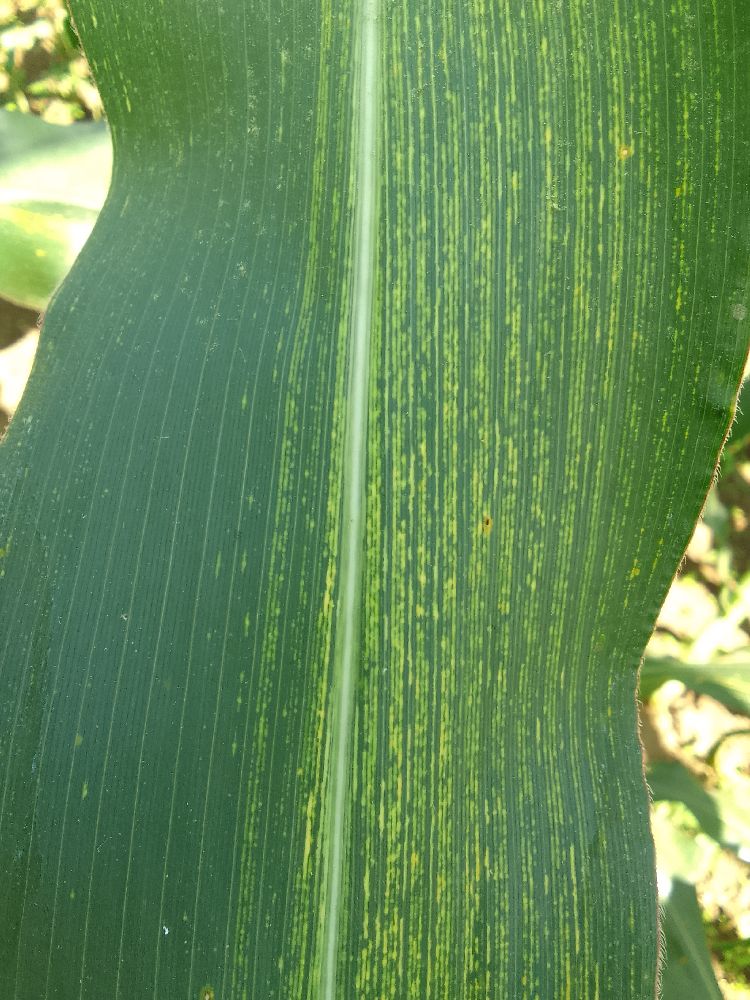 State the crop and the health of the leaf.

maize, maize streak virus
